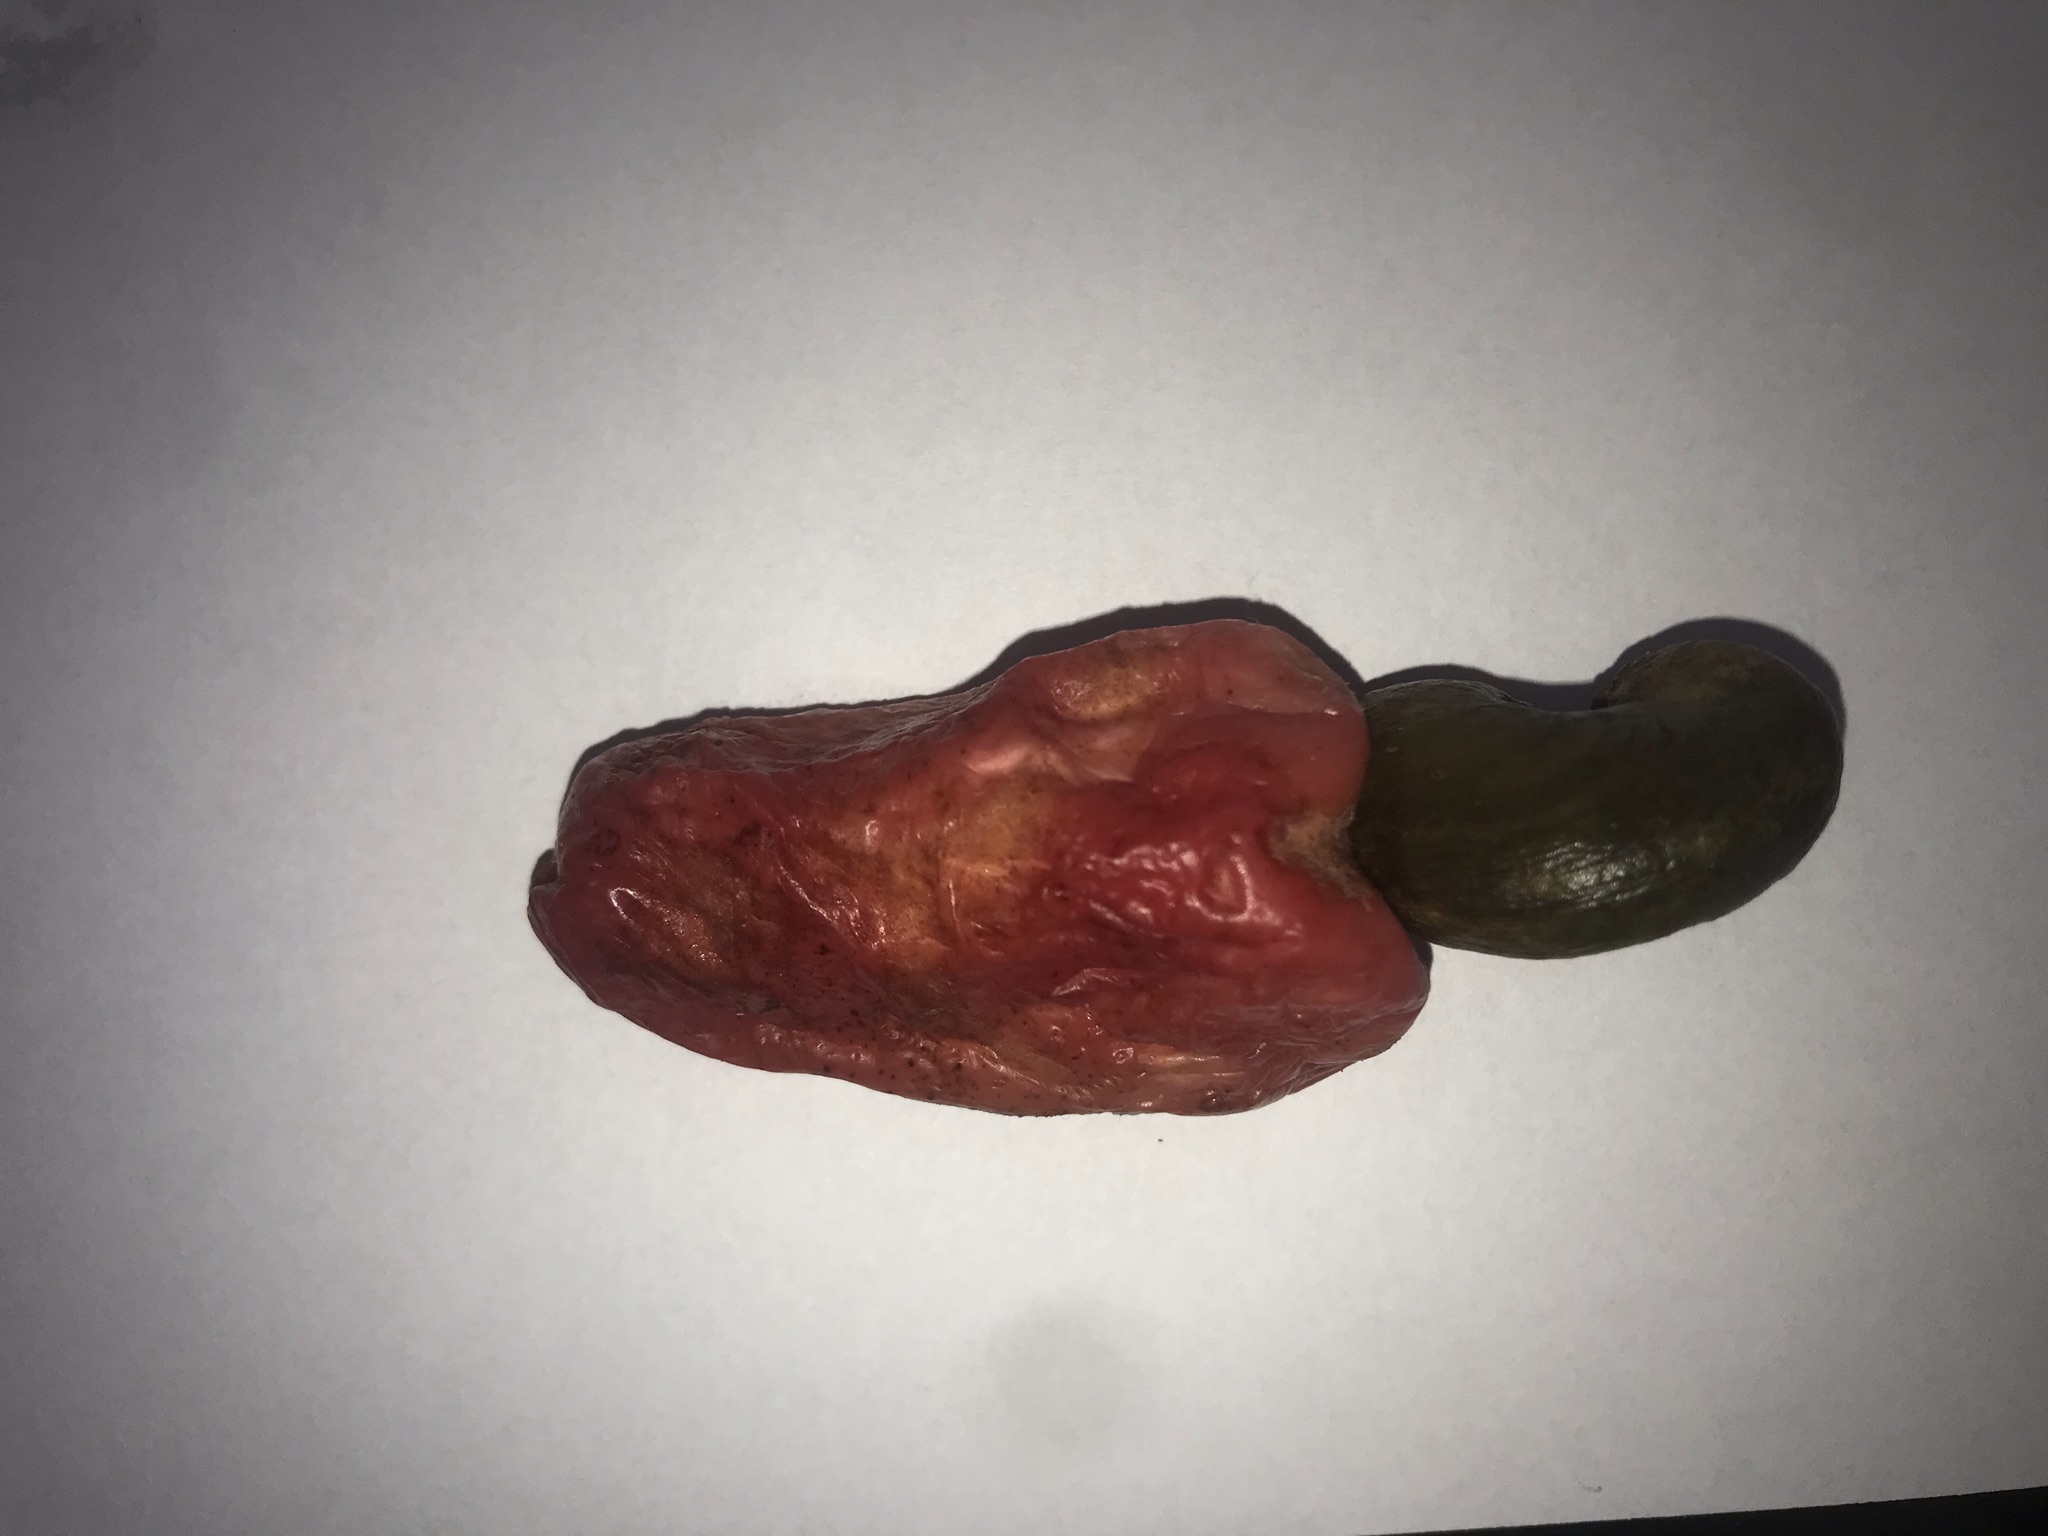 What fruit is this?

caju vermelho
